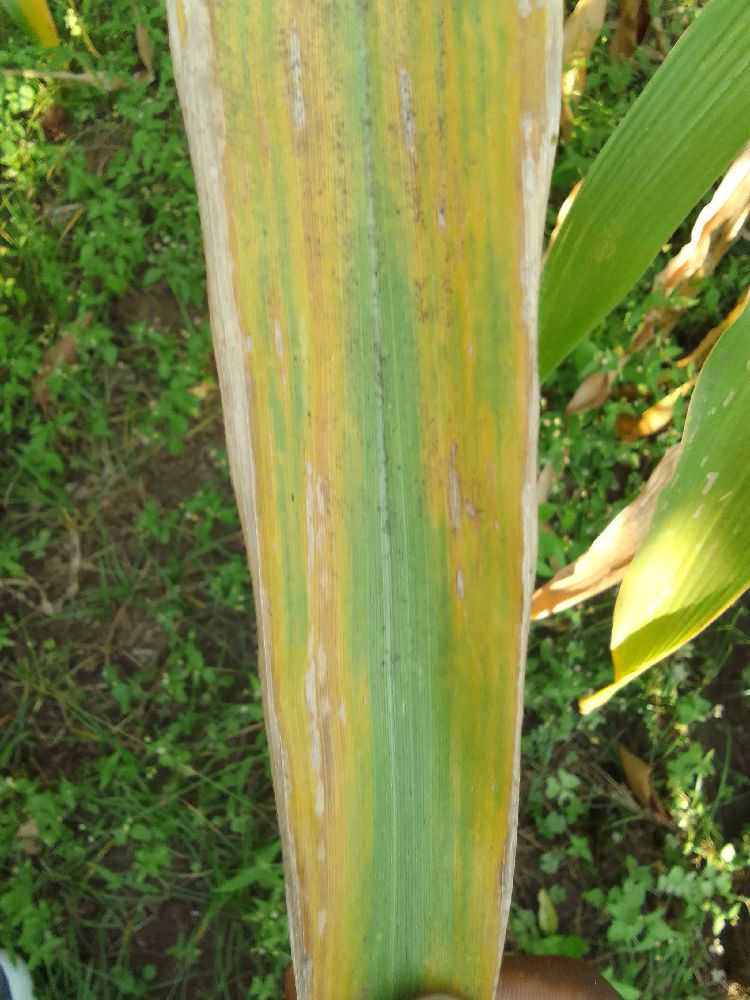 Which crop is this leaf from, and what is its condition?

maize, maize lethal necrosis
